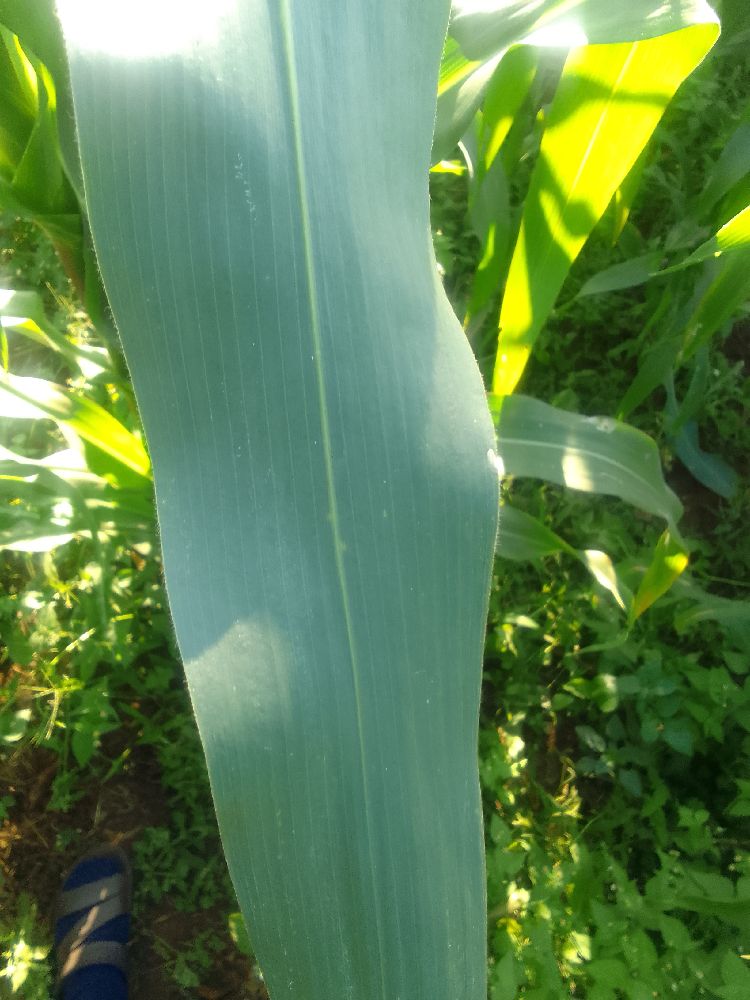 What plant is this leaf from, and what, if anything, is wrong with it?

maize, healthy
